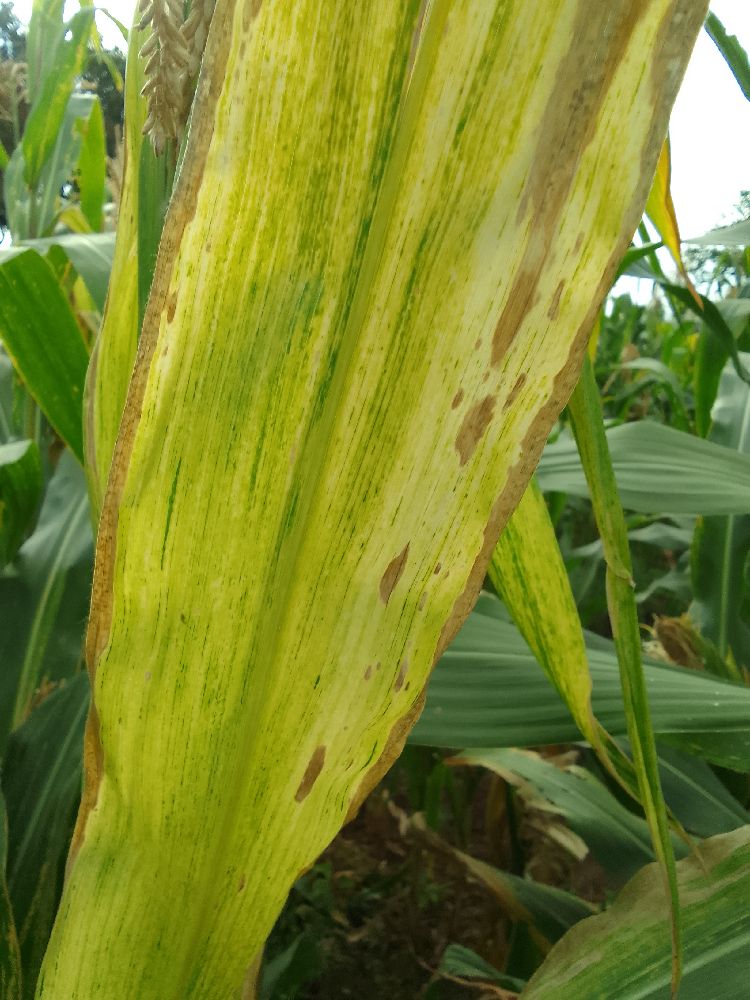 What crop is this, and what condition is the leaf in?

maize, maize lethal necrosis
